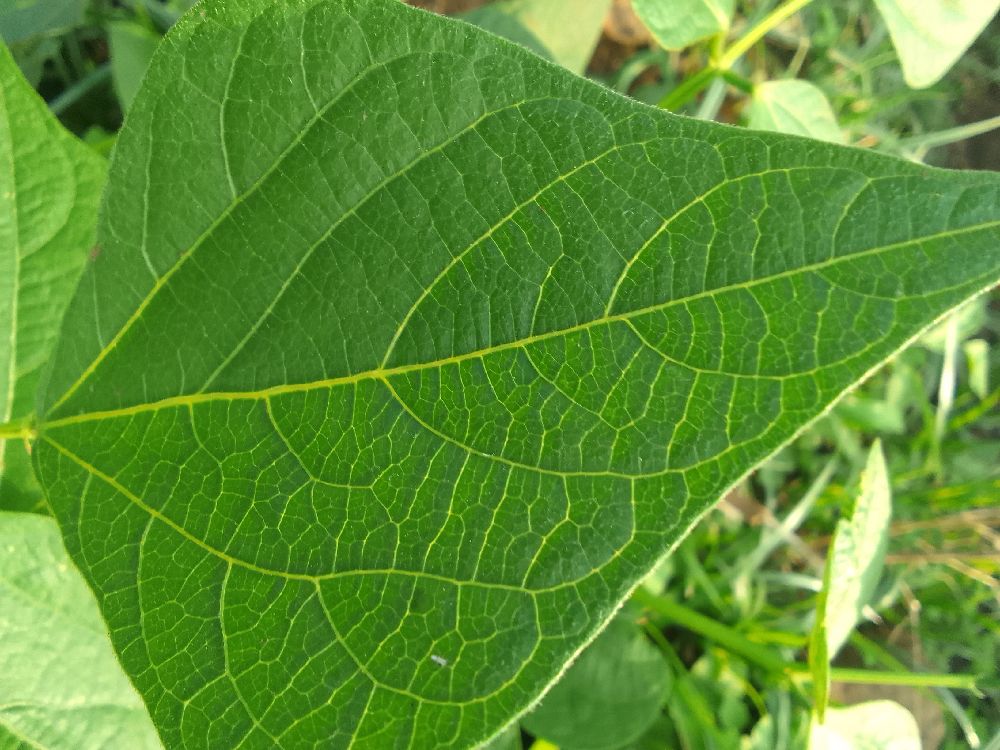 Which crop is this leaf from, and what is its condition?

common bean, healthy
